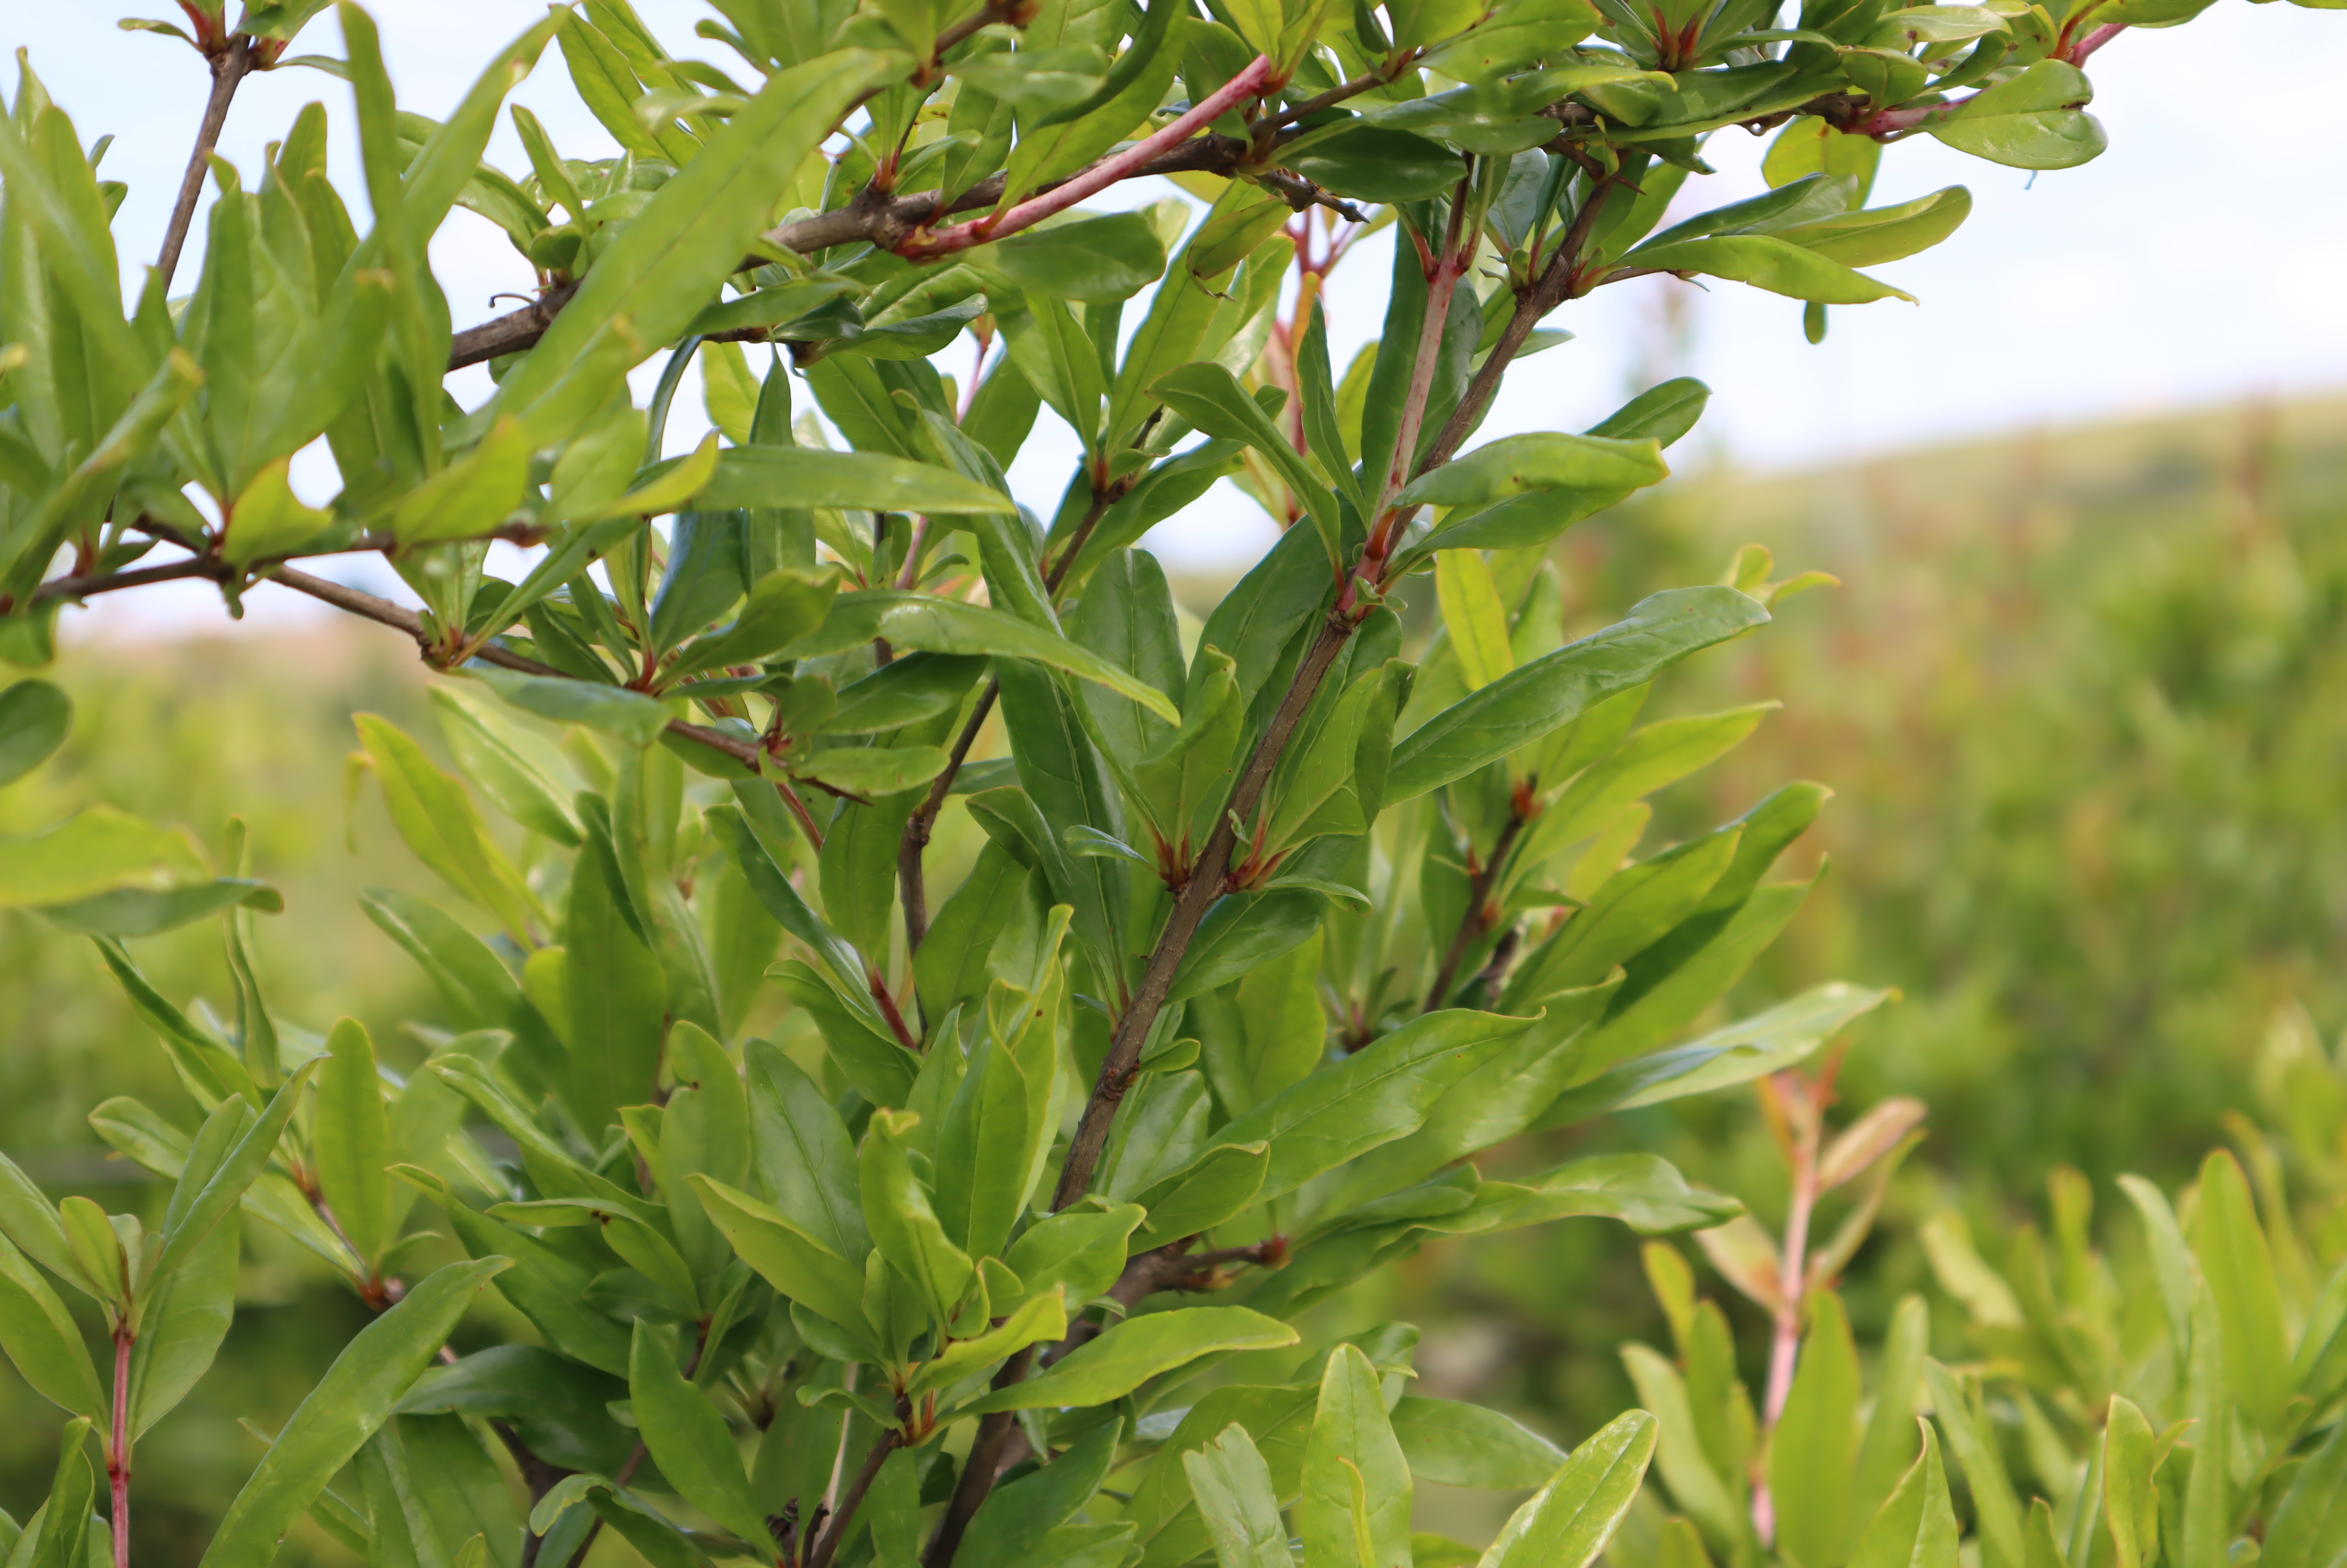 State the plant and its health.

pomegranate, aphids, coniella granati
